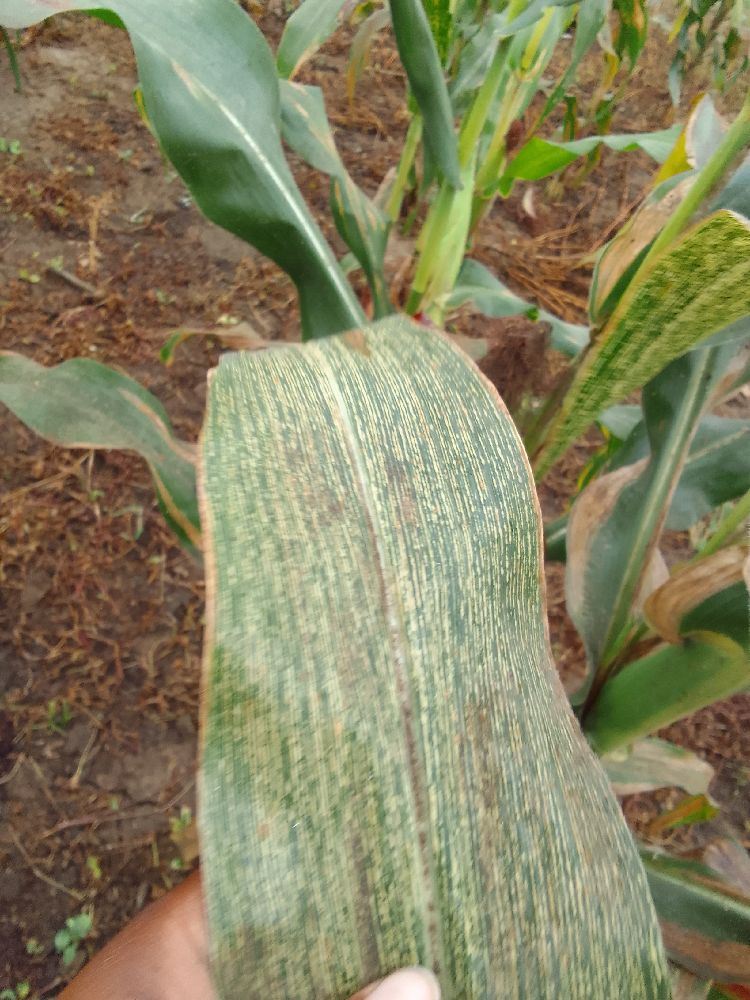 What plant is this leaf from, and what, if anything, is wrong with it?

maize, maize streak virus
